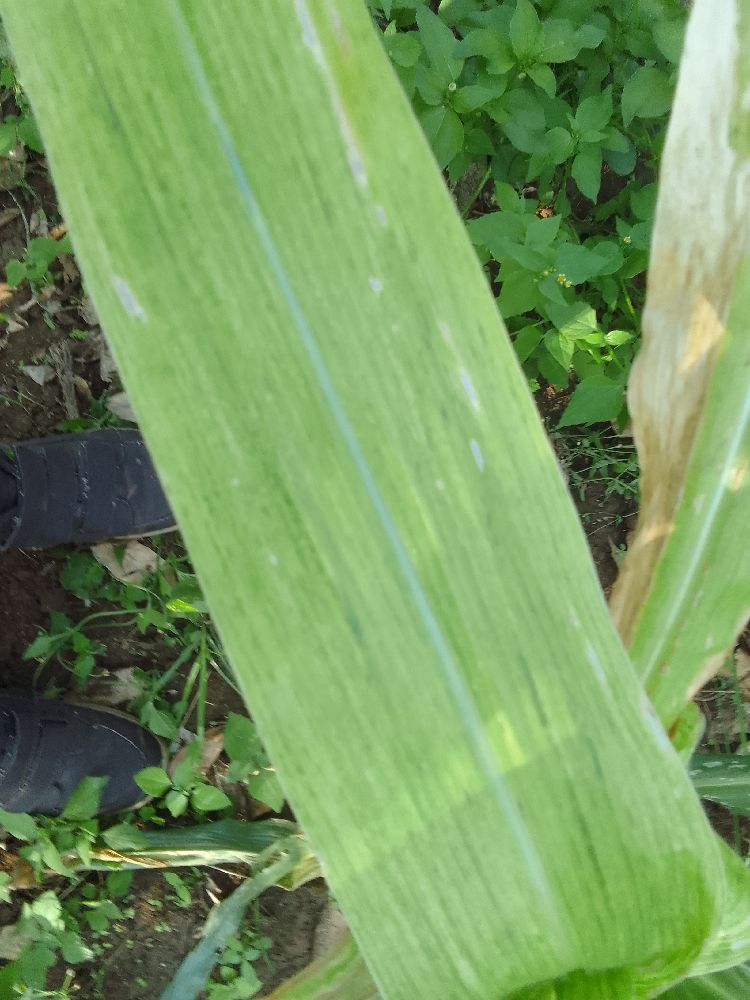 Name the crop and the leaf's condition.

maize, maize lethal necrosis
